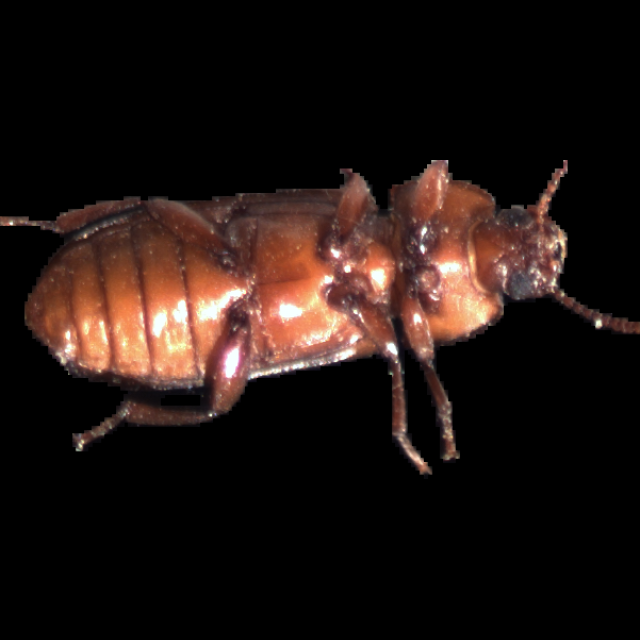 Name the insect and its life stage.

mealworm beetle
